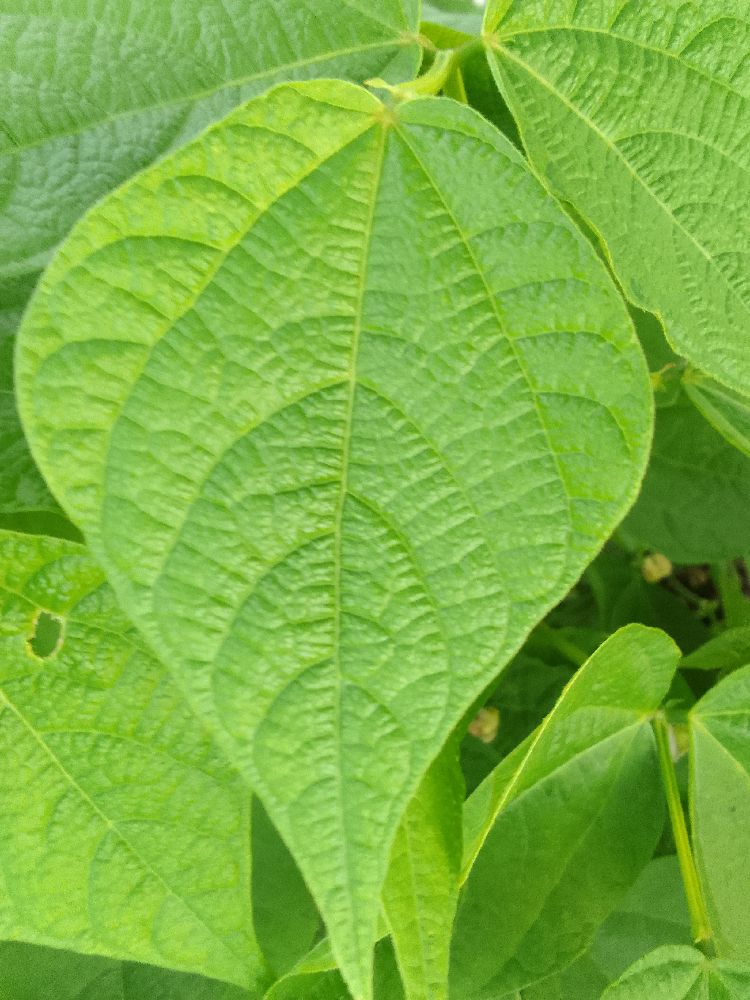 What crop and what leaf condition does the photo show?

common bean, healthy
